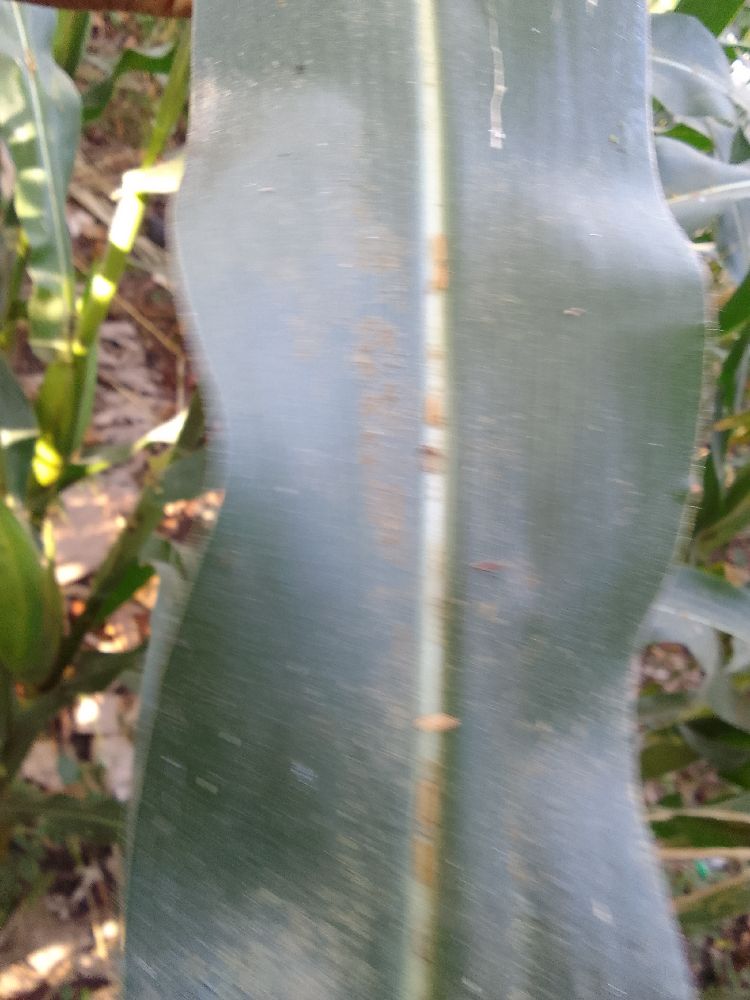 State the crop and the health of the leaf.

maize, healthy
